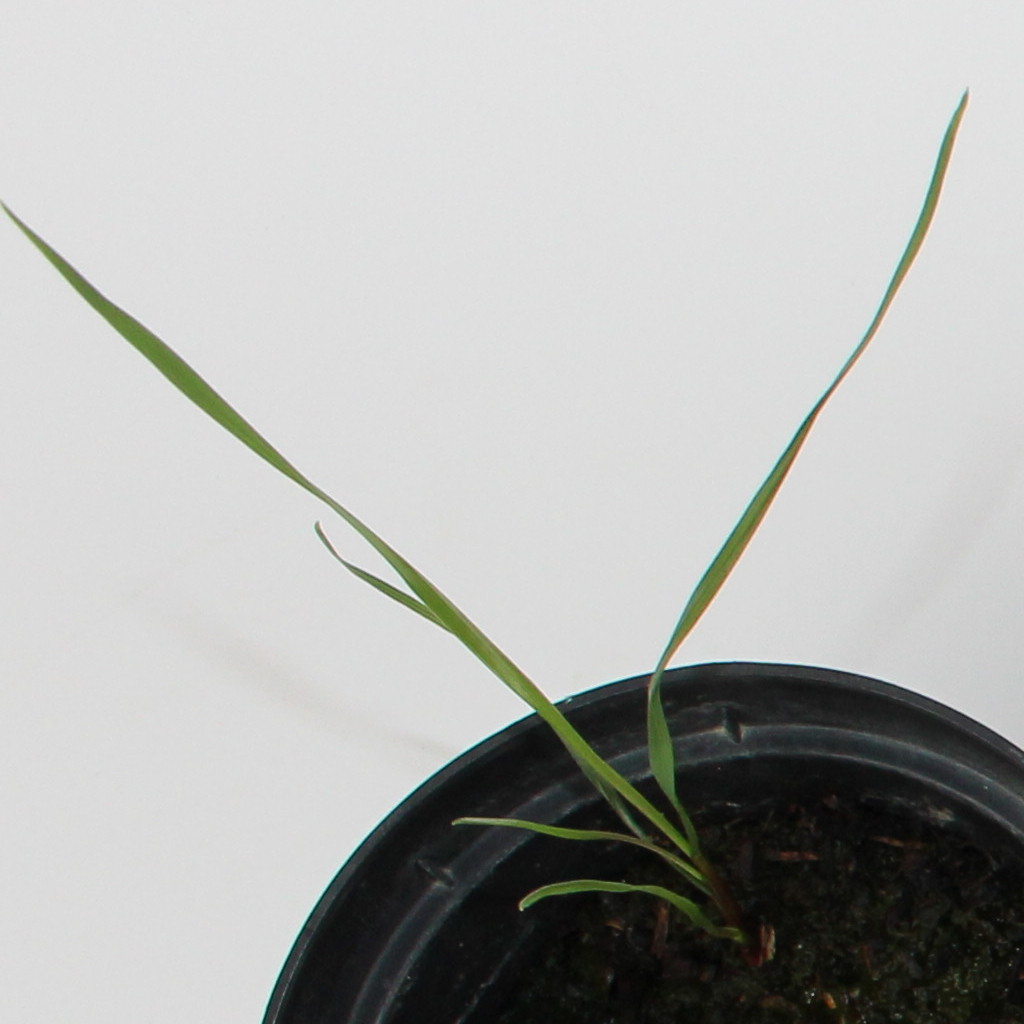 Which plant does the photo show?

Lolium multiflorum
